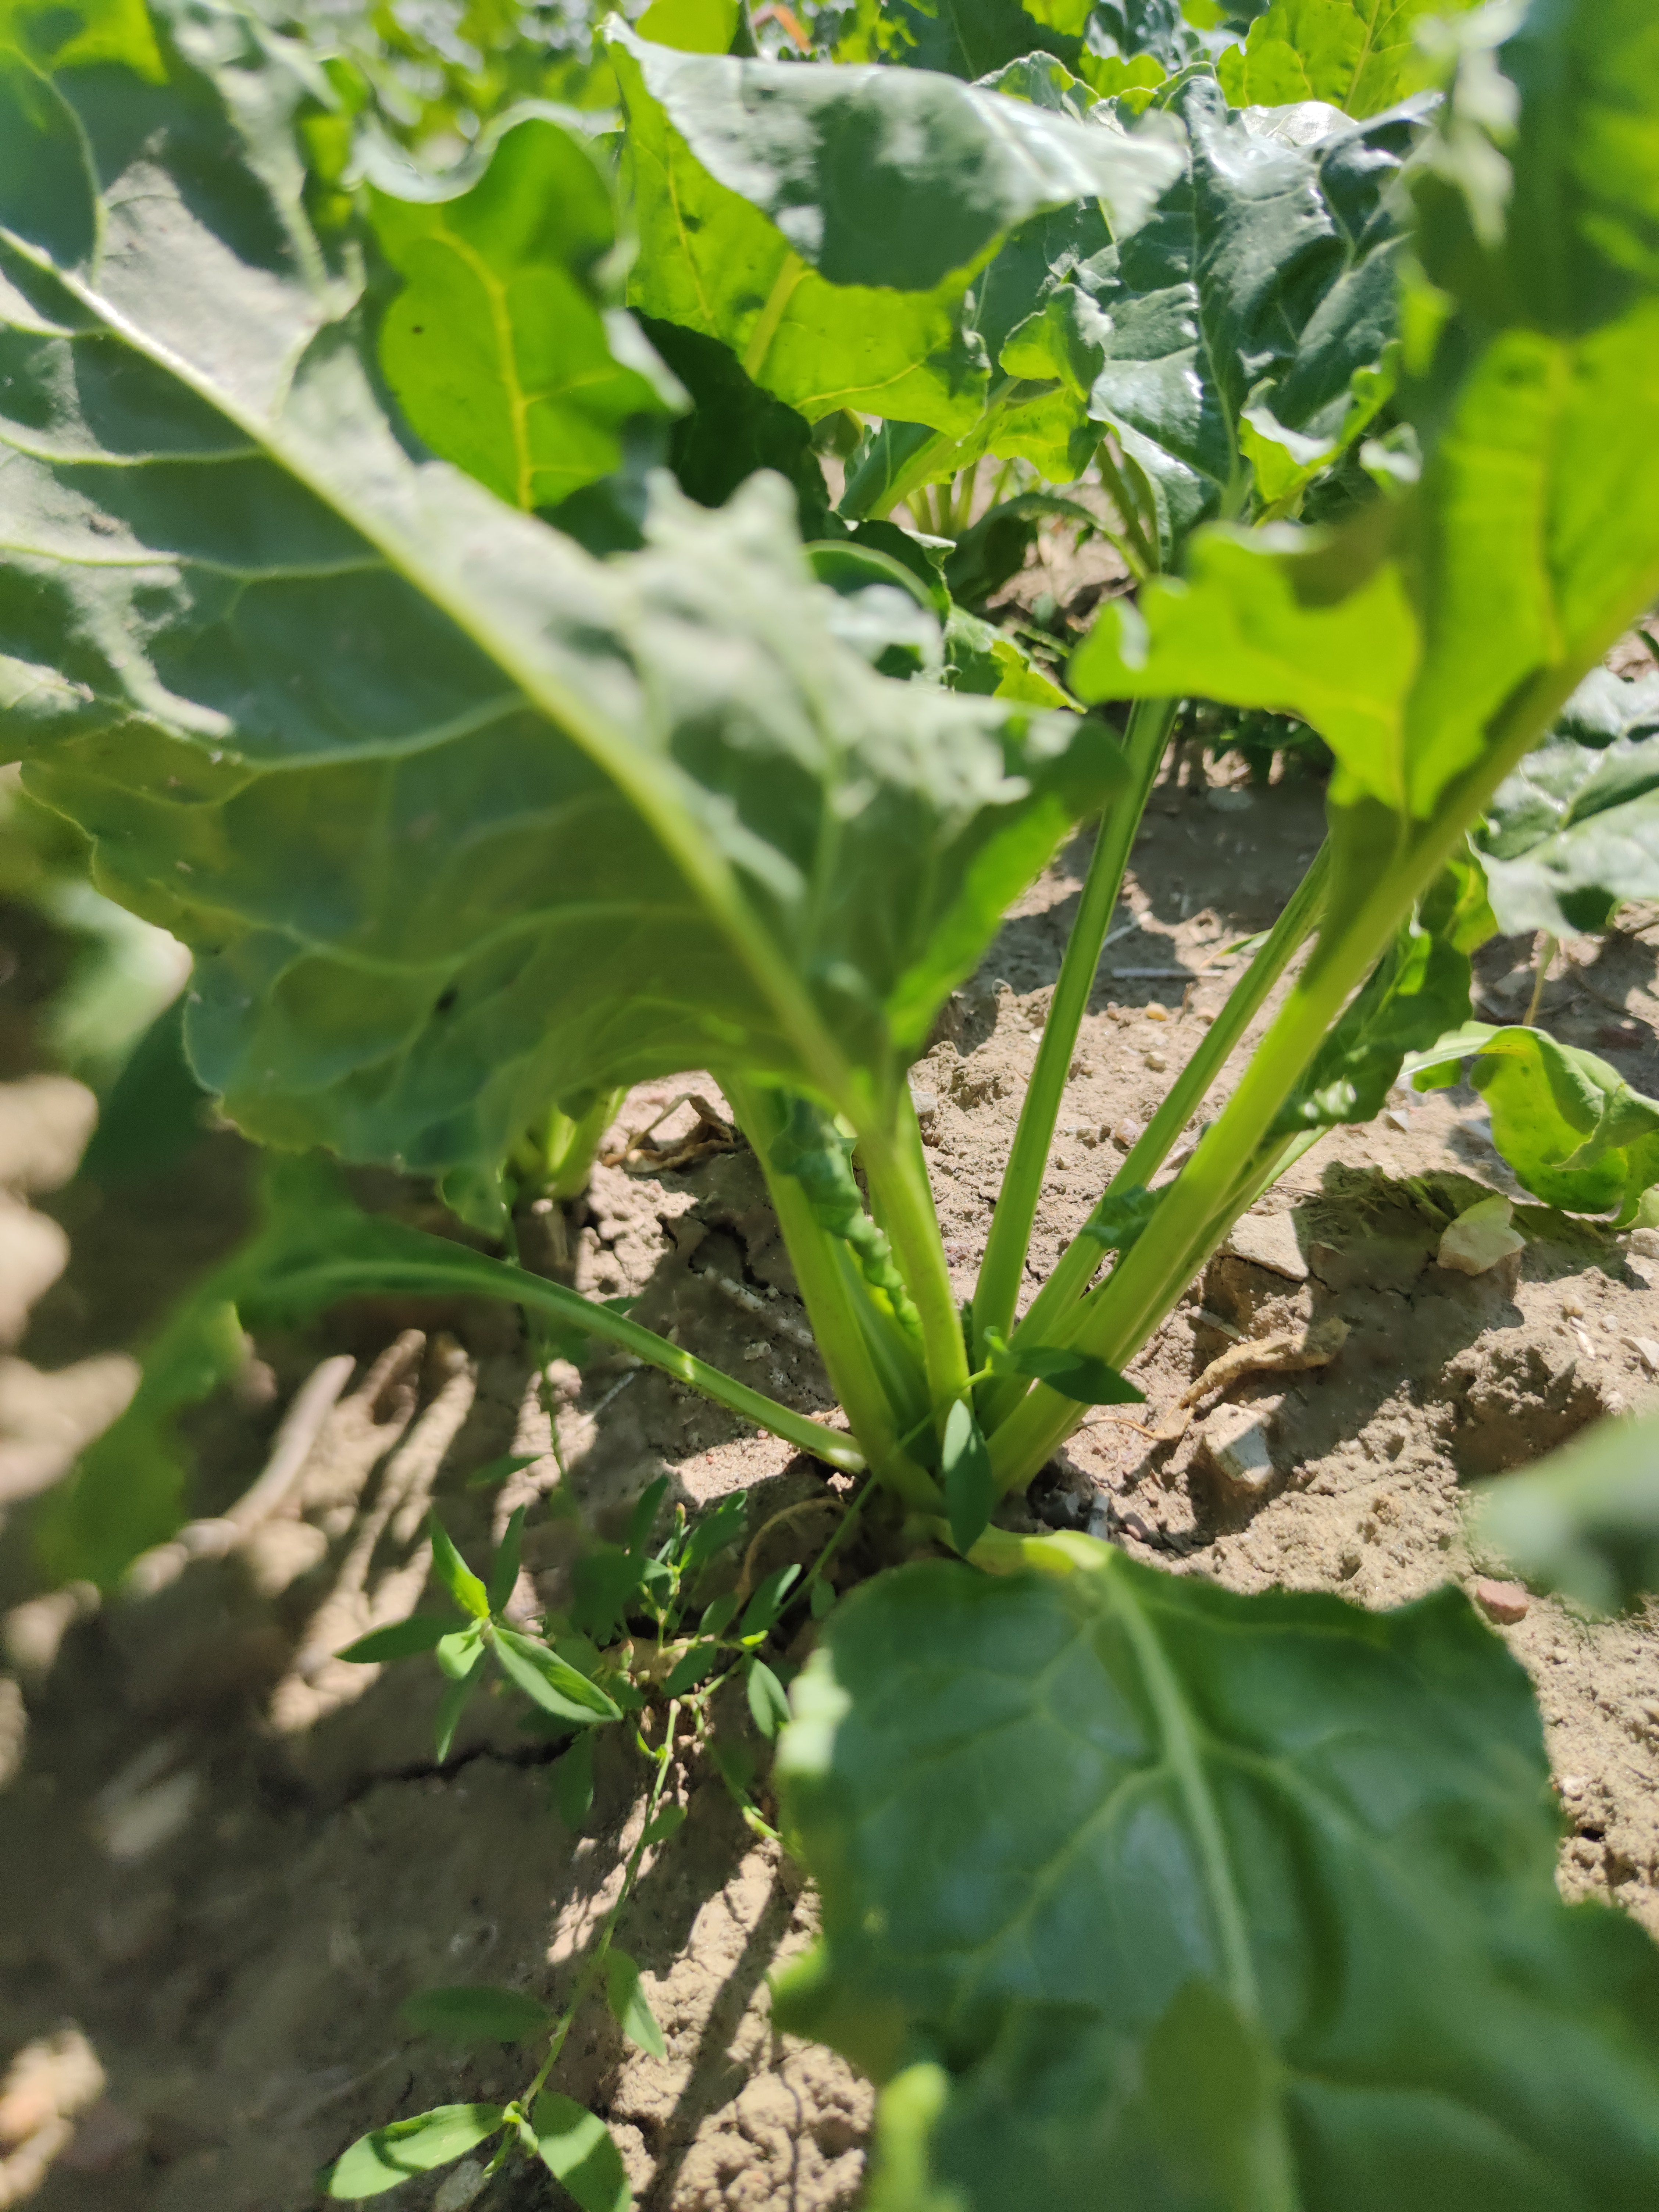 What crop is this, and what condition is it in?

beet, unaffected
